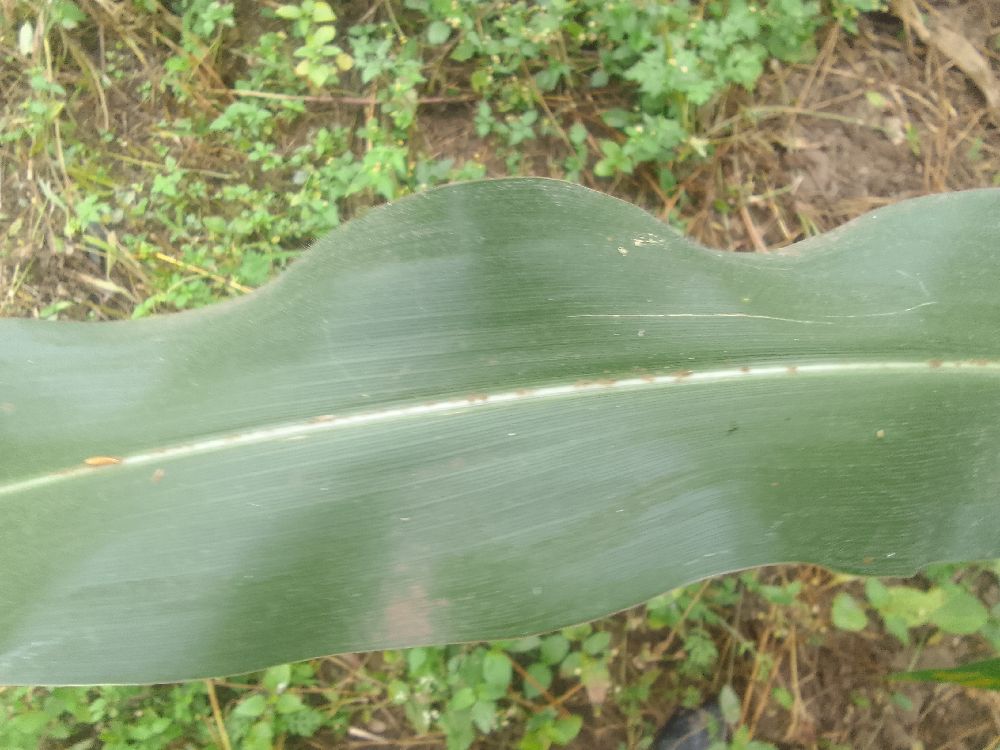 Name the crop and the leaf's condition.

maize, healthy
